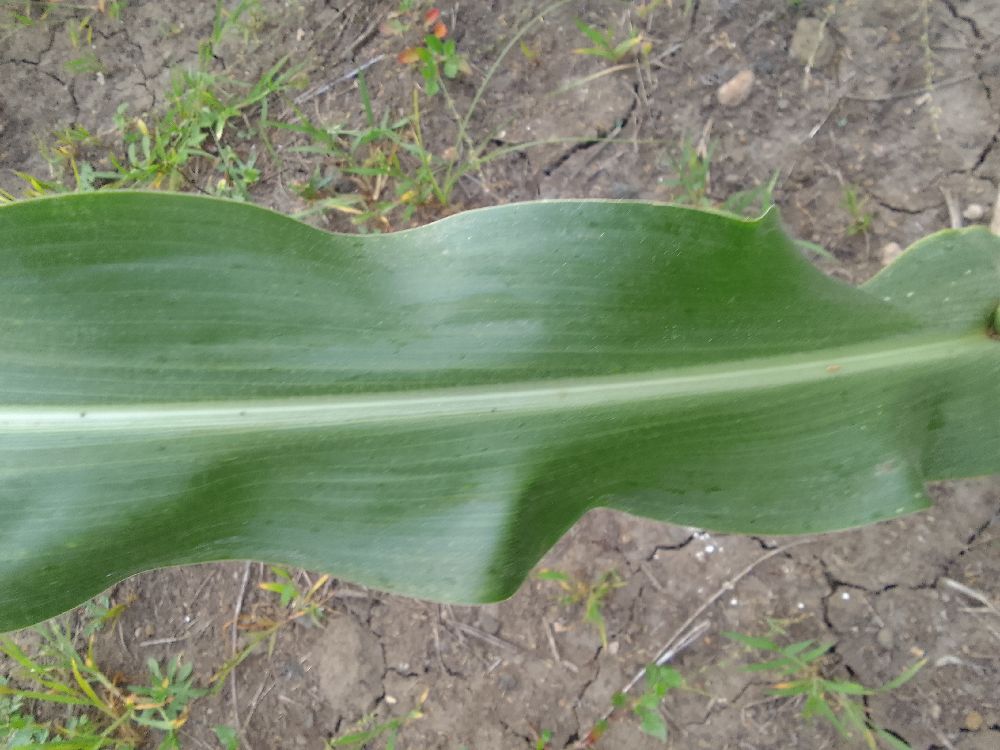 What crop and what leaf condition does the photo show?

maize, healthy
